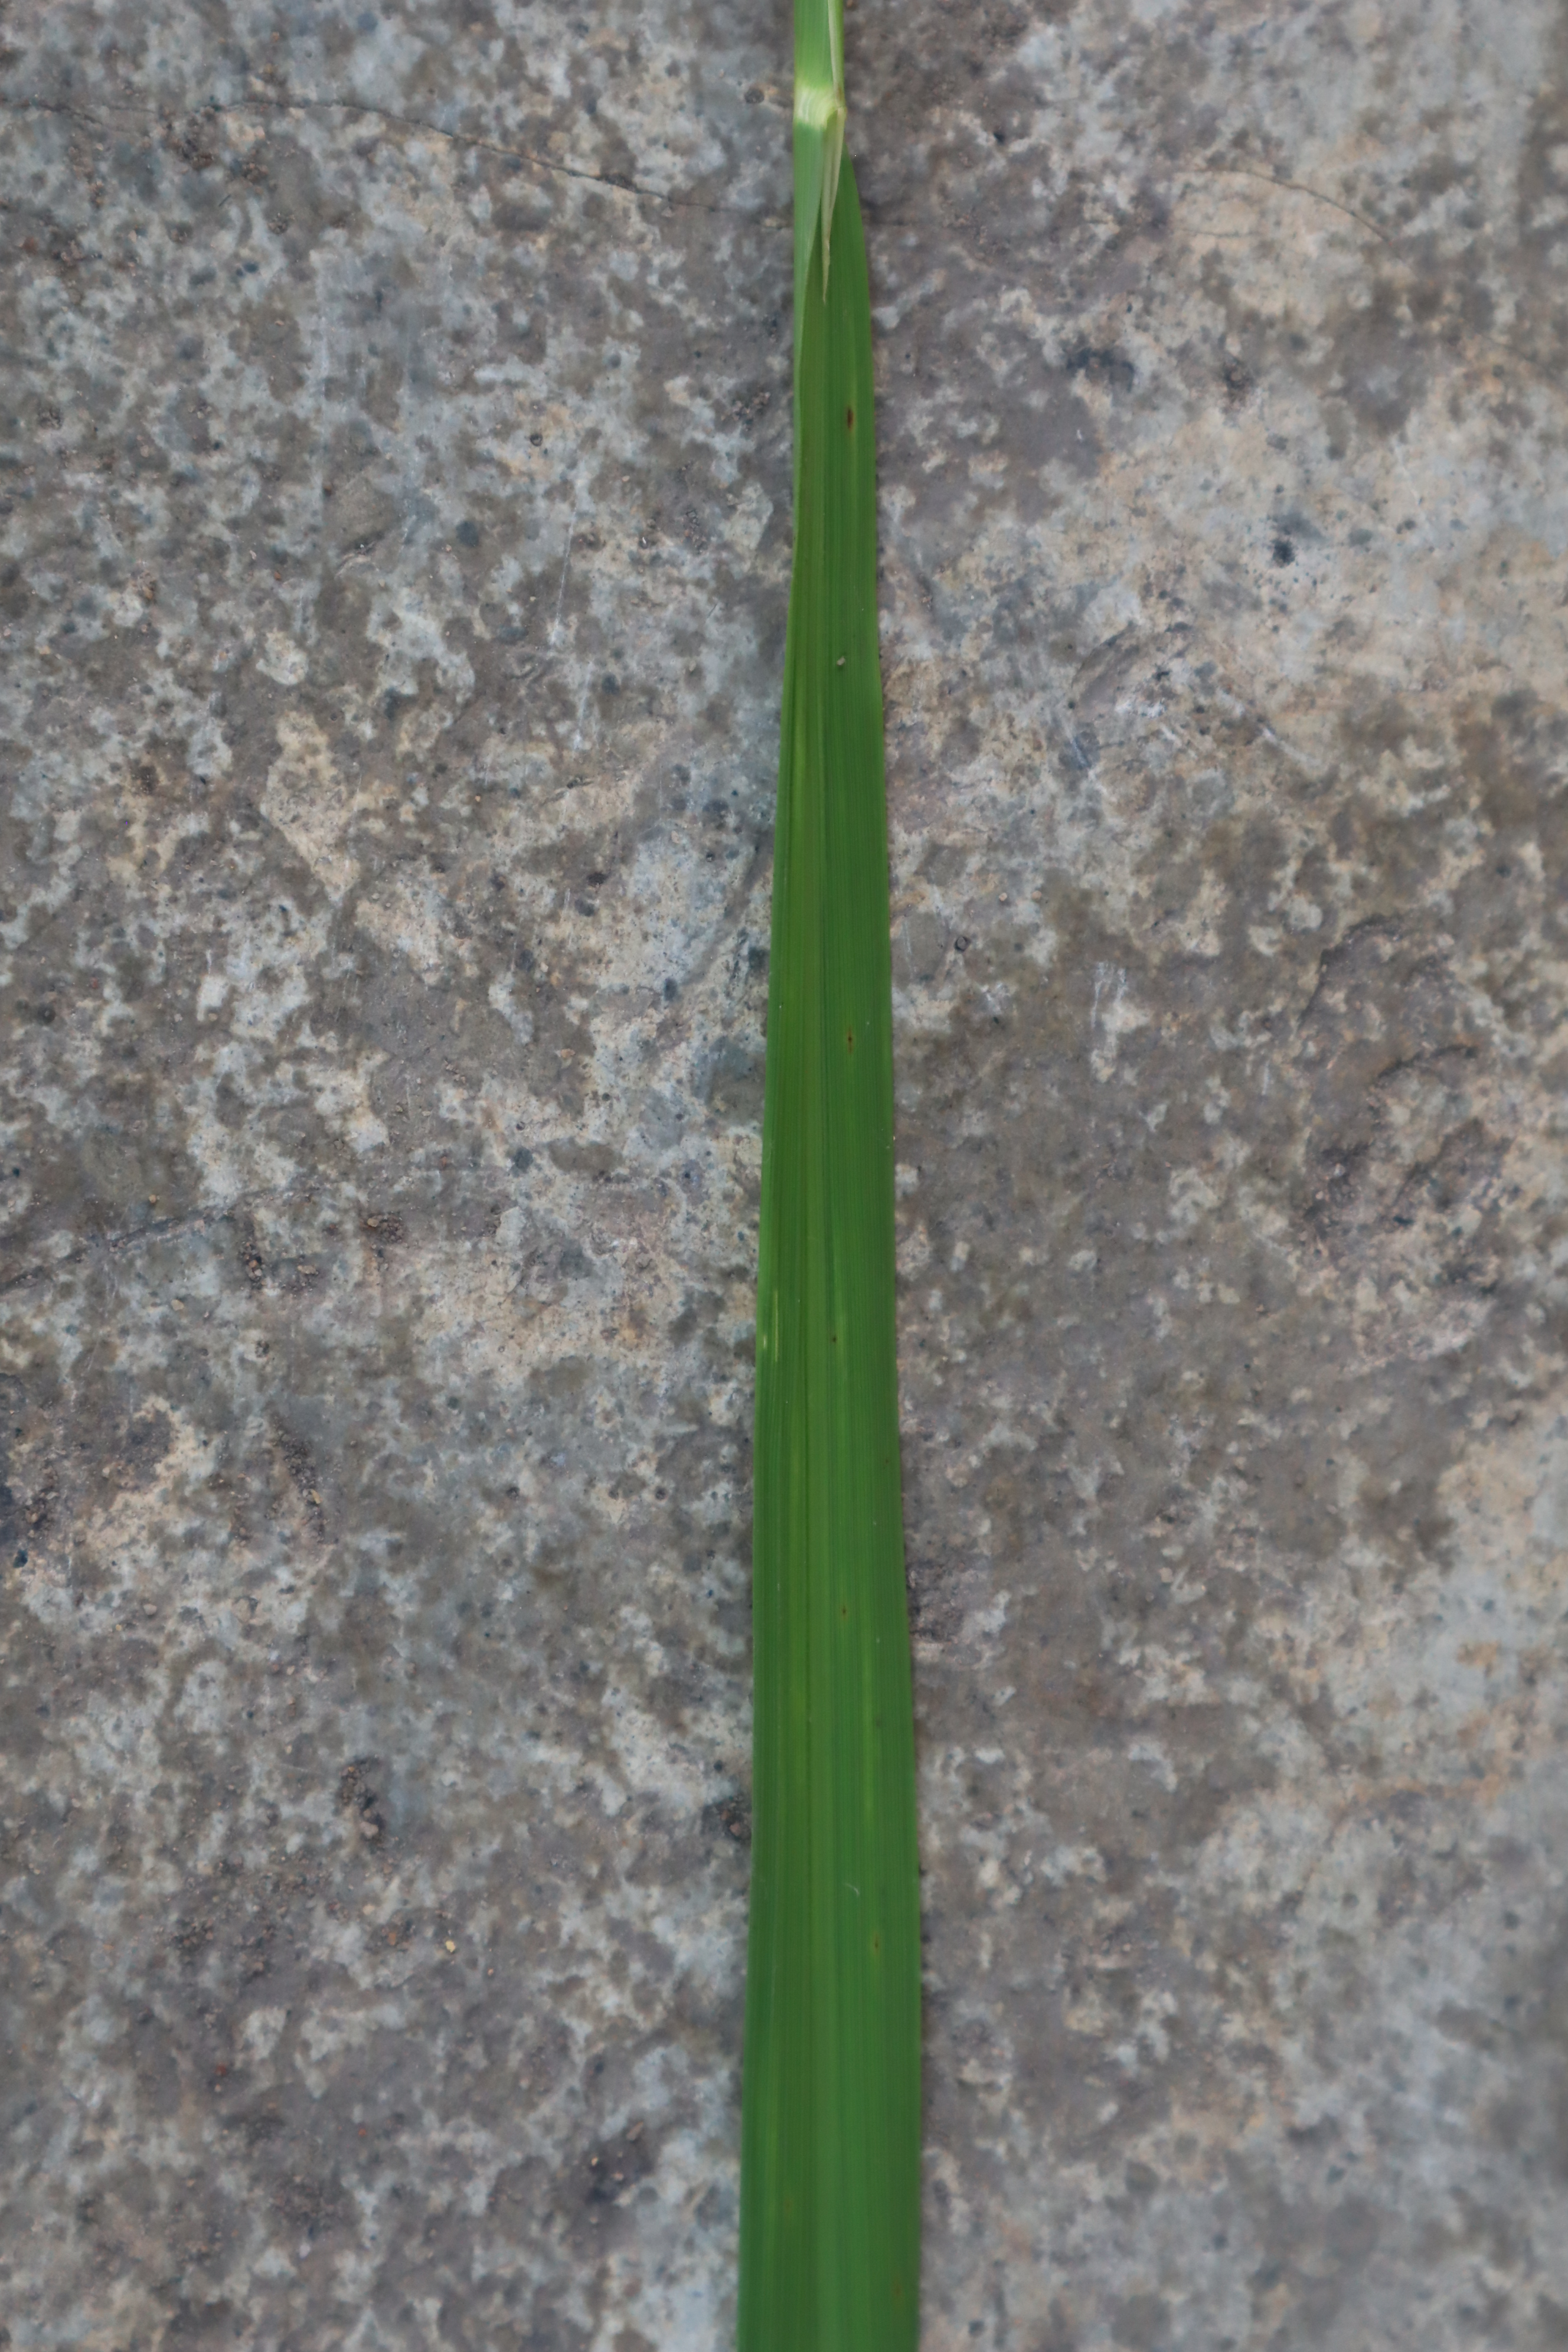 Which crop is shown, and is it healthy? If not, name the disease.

rice, healthy leaves
